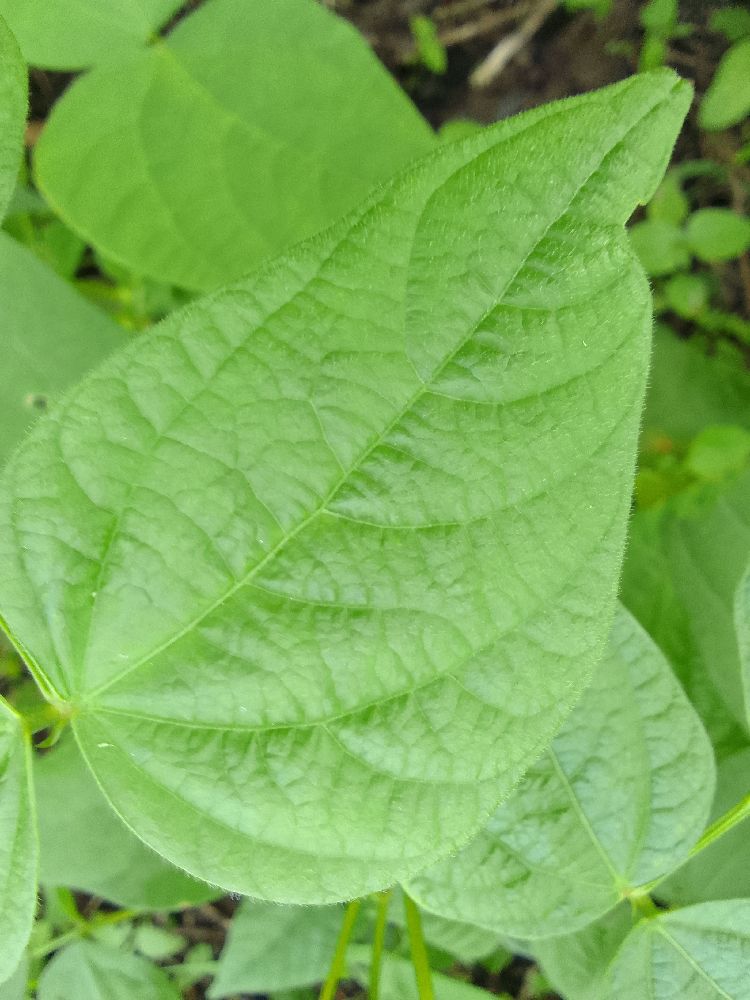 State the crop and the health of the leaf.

common bean, healthy
